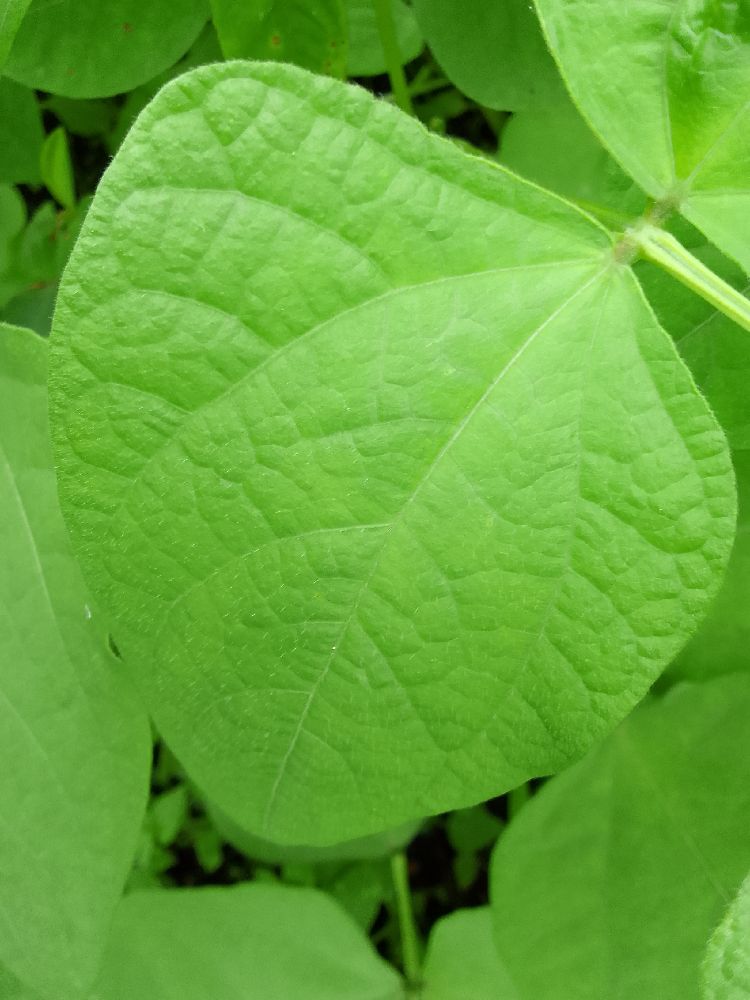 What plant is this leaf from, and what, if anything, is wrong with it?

common bean, healthy
